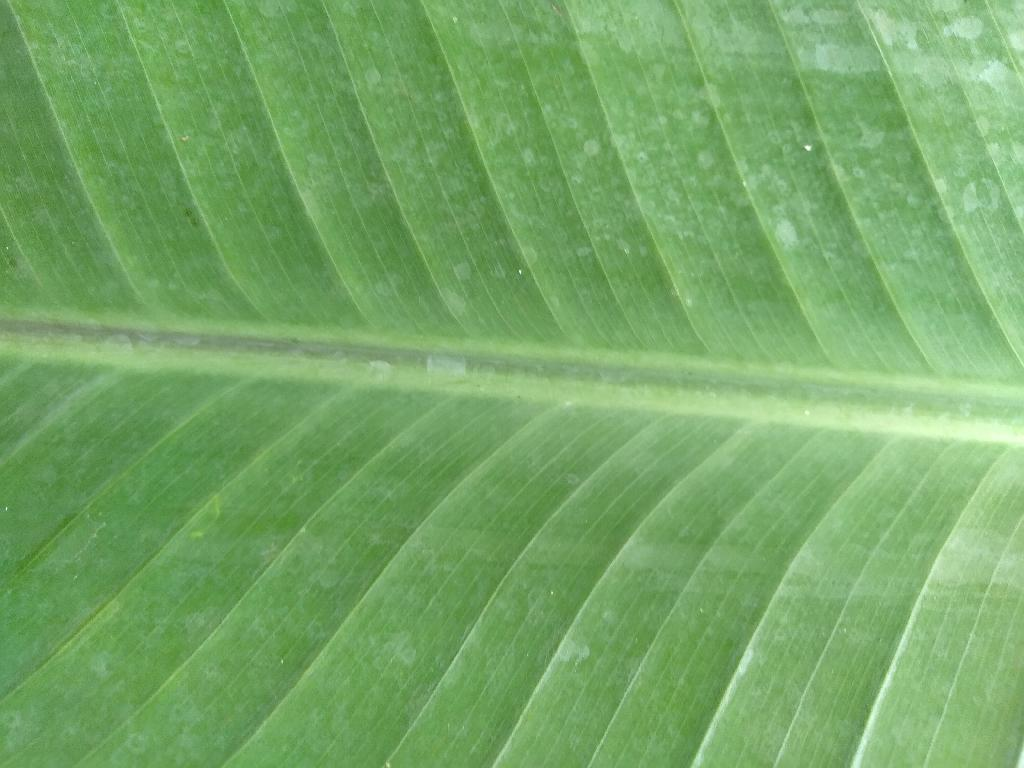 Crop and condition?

banana, healthy
